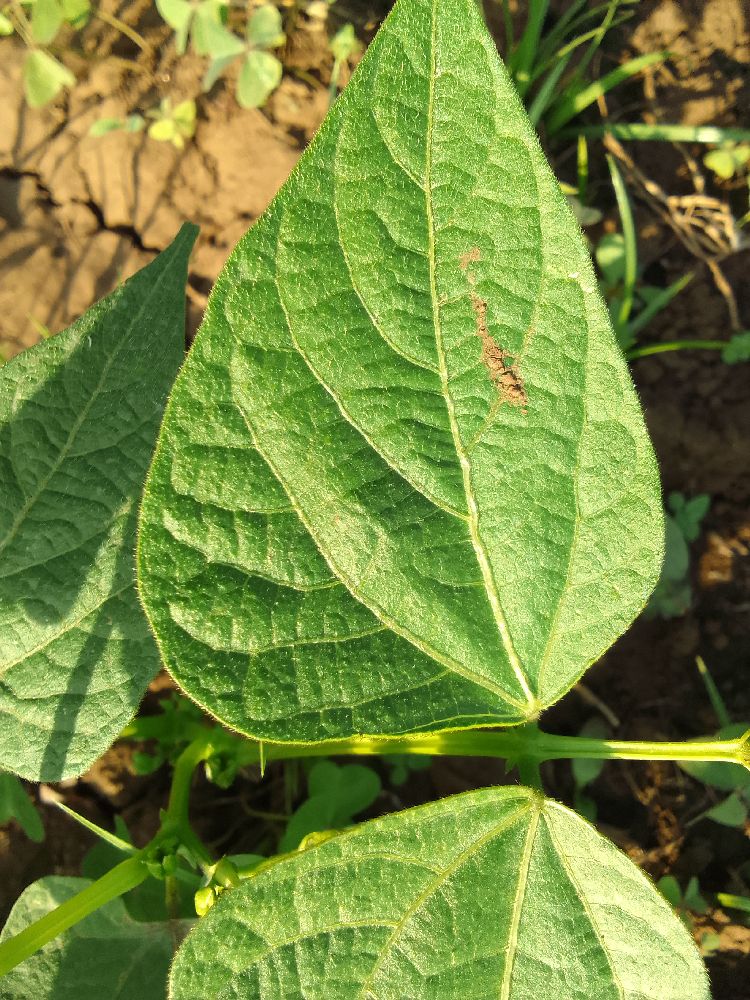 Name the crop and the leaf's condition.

common bean, healthy
